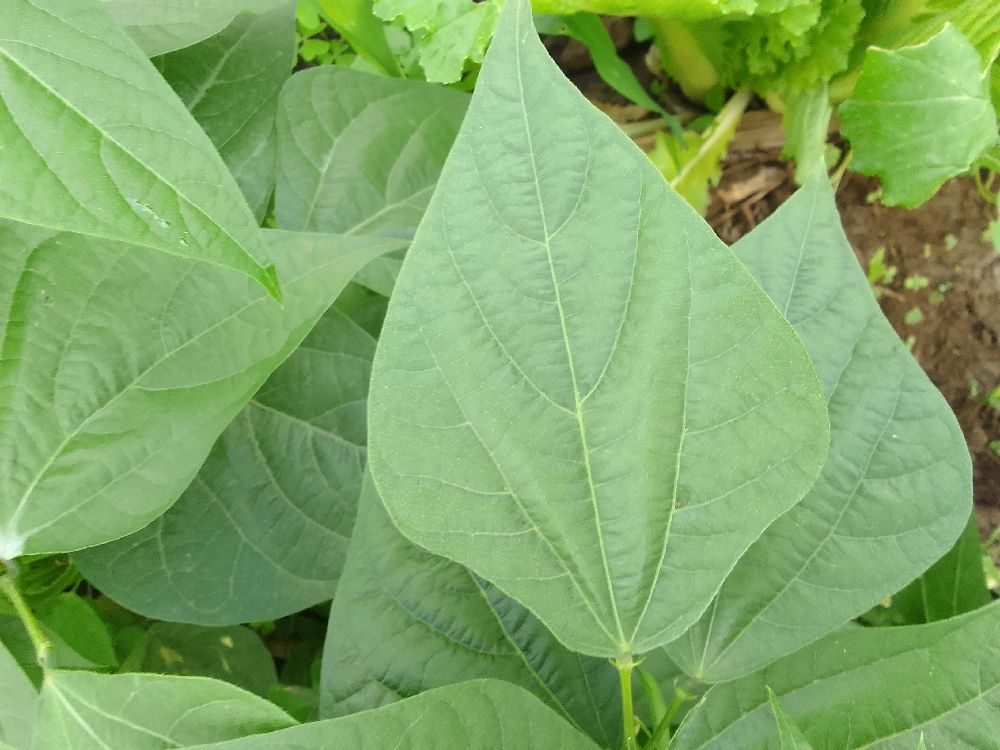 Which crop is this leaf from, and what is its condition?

common bean, healthy
